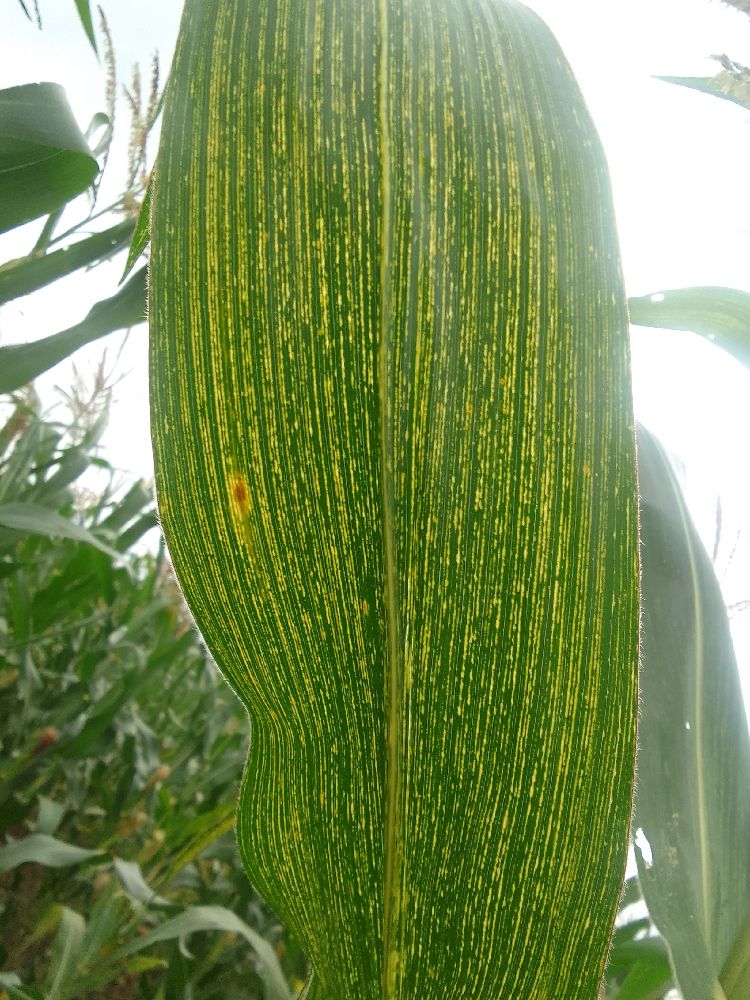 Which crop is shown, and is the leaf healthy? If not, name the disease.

maize, maize streak virus
